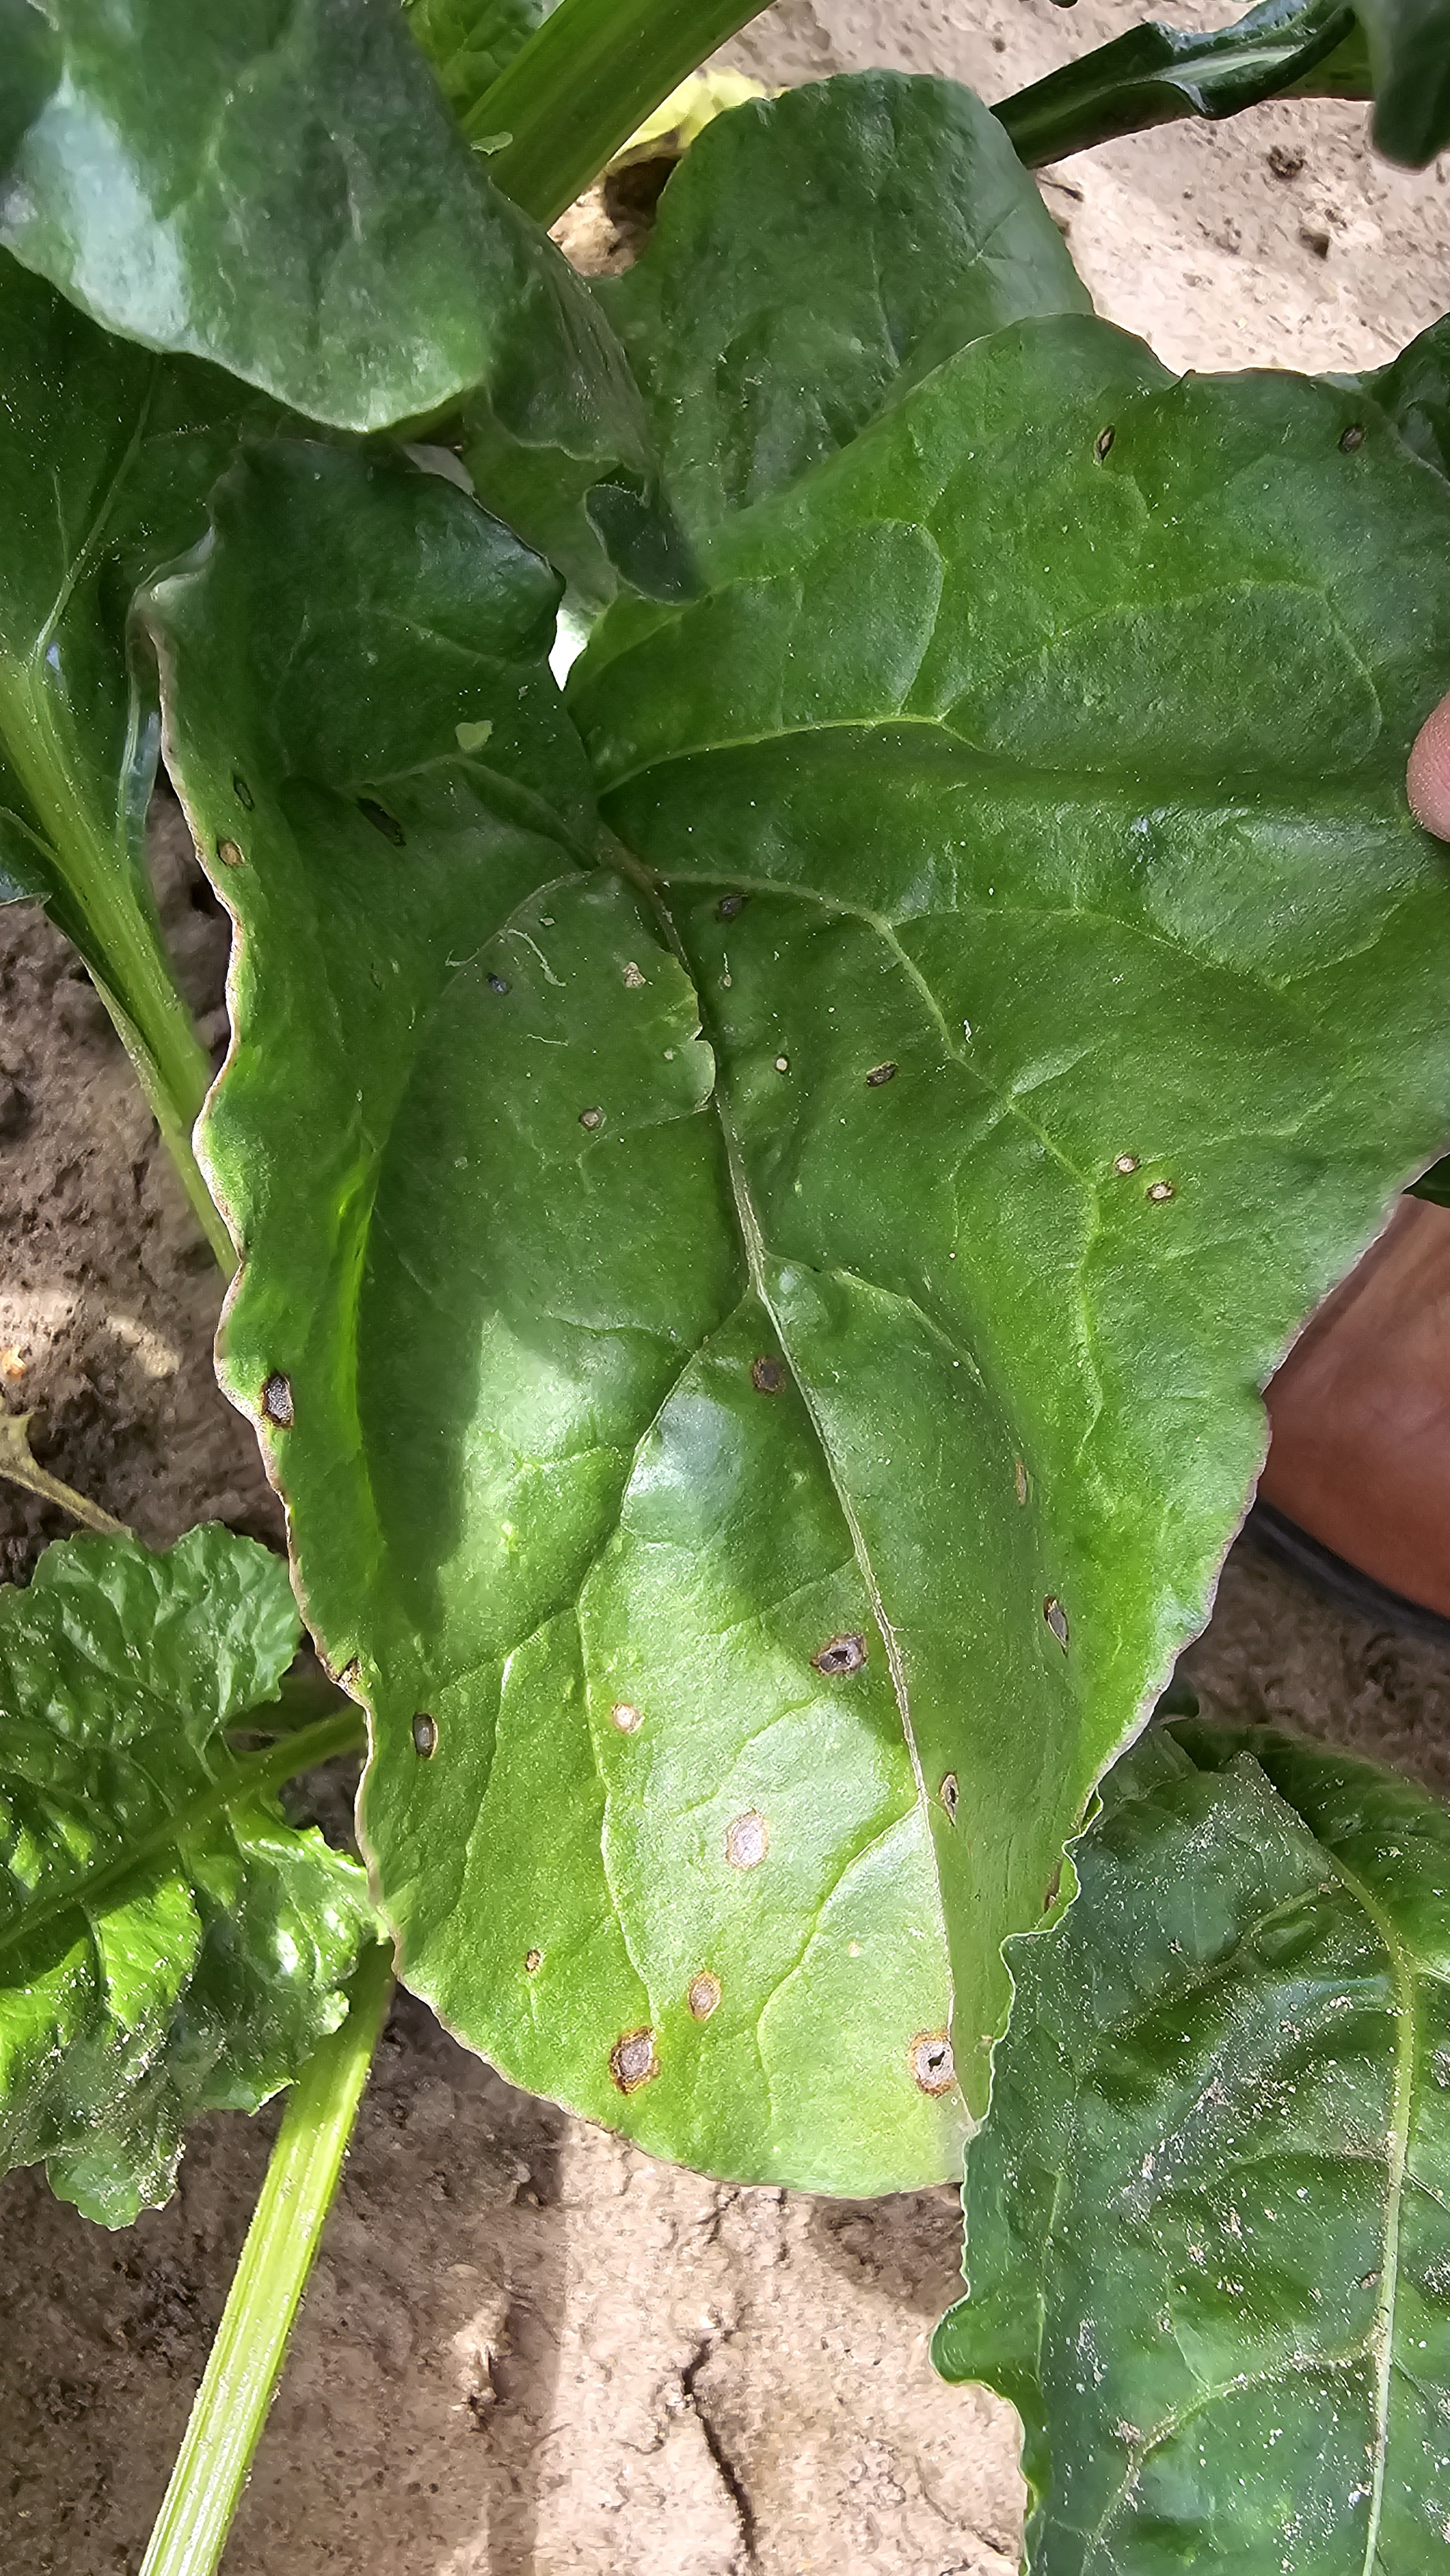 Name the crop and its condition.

beet, cercospora
